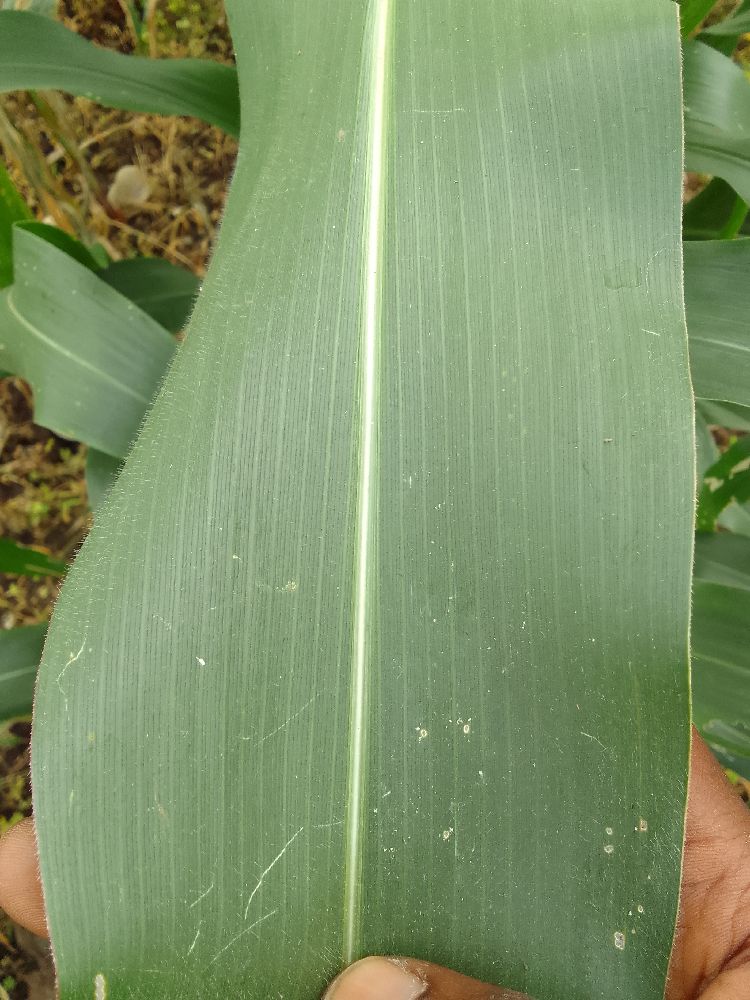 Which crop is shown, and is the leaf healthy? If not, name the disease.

maize, healthy
